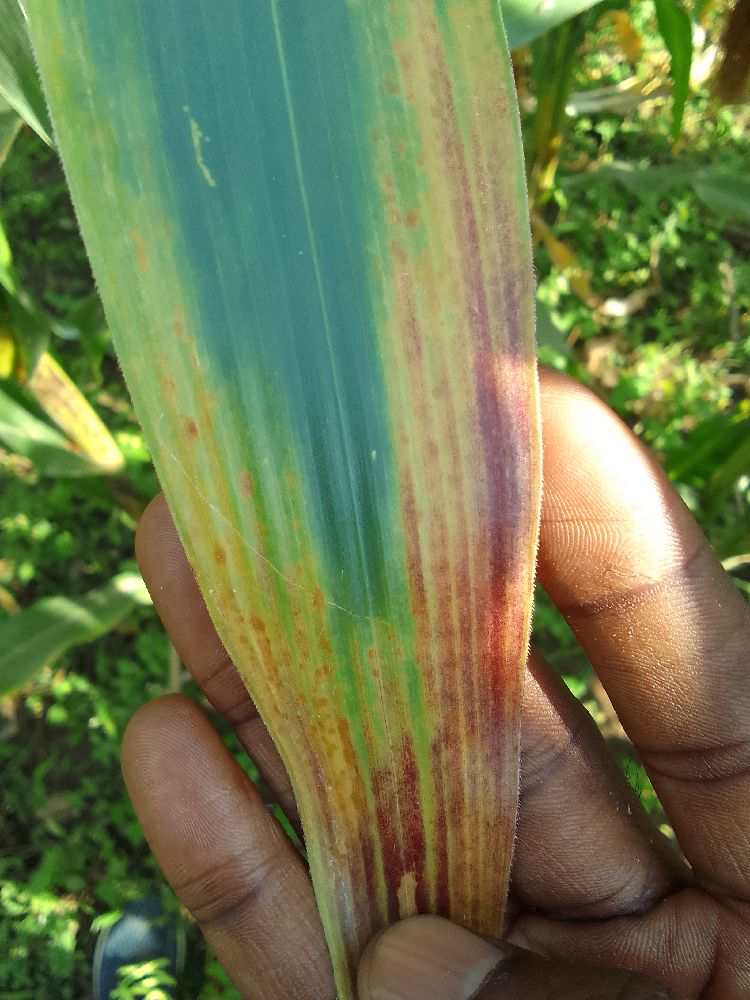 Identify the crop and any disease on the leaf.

maize, maize lethal necrosis
